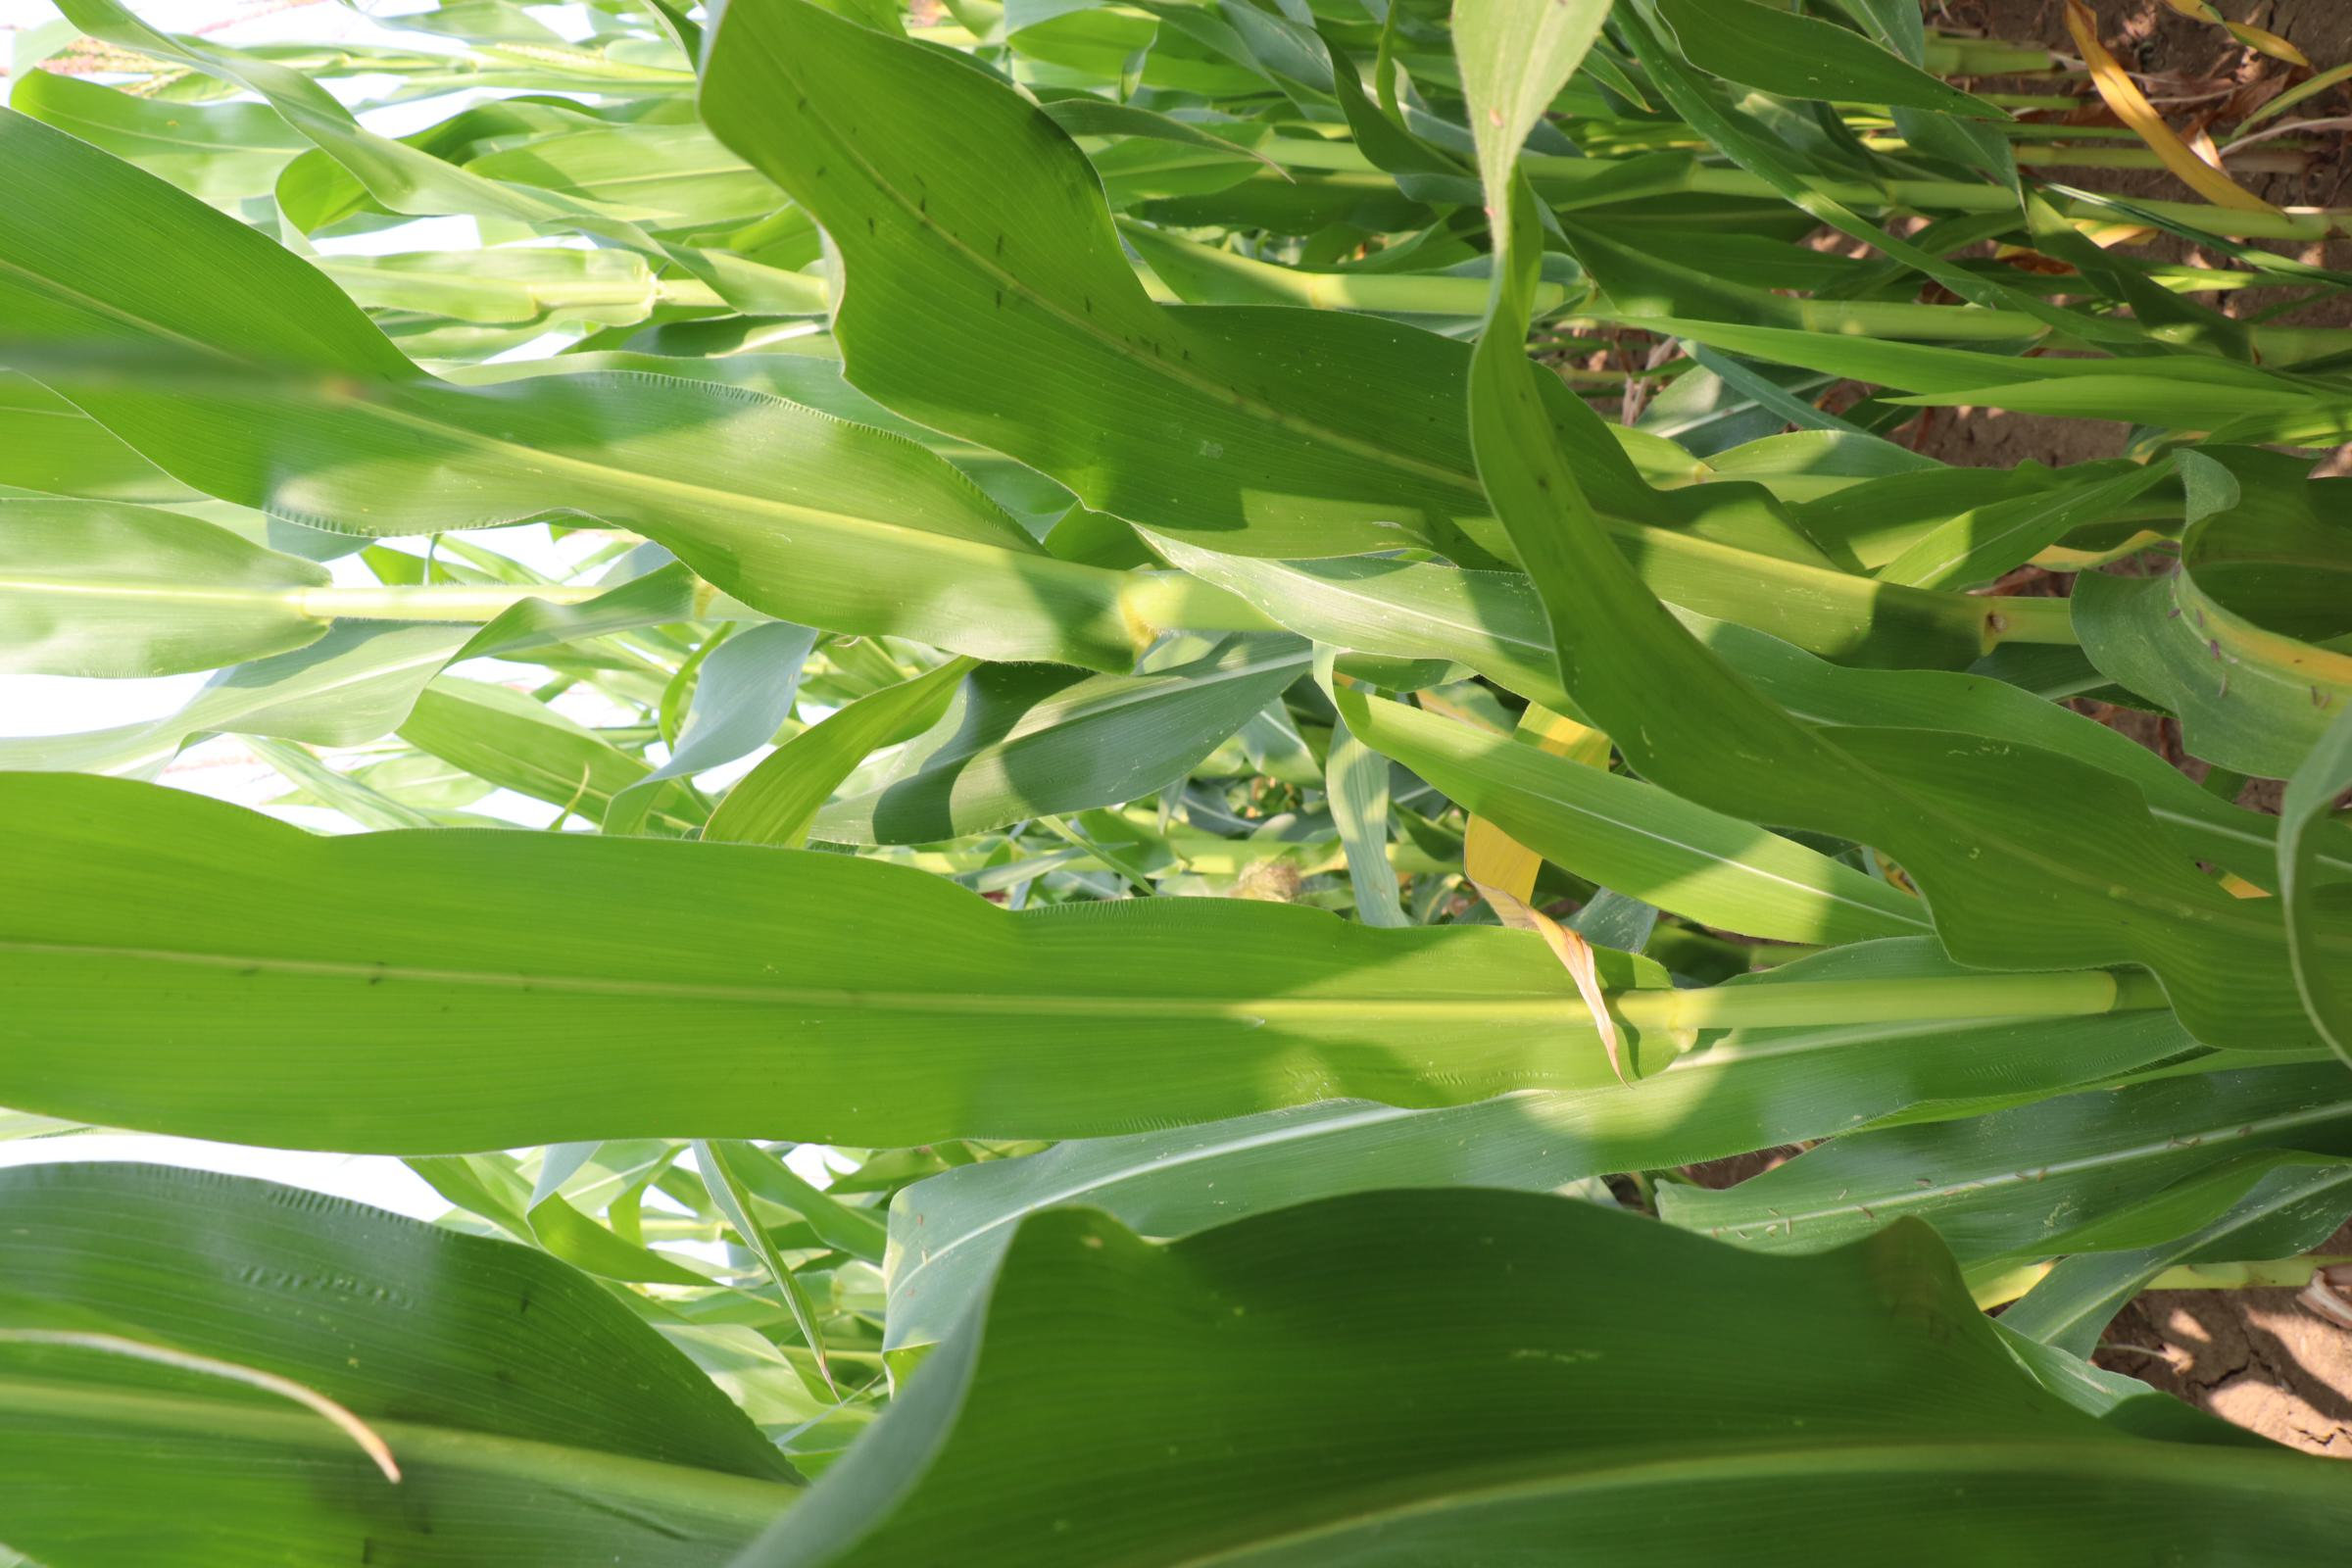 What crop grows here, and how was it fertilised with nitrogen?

maize, no added nitrogen
